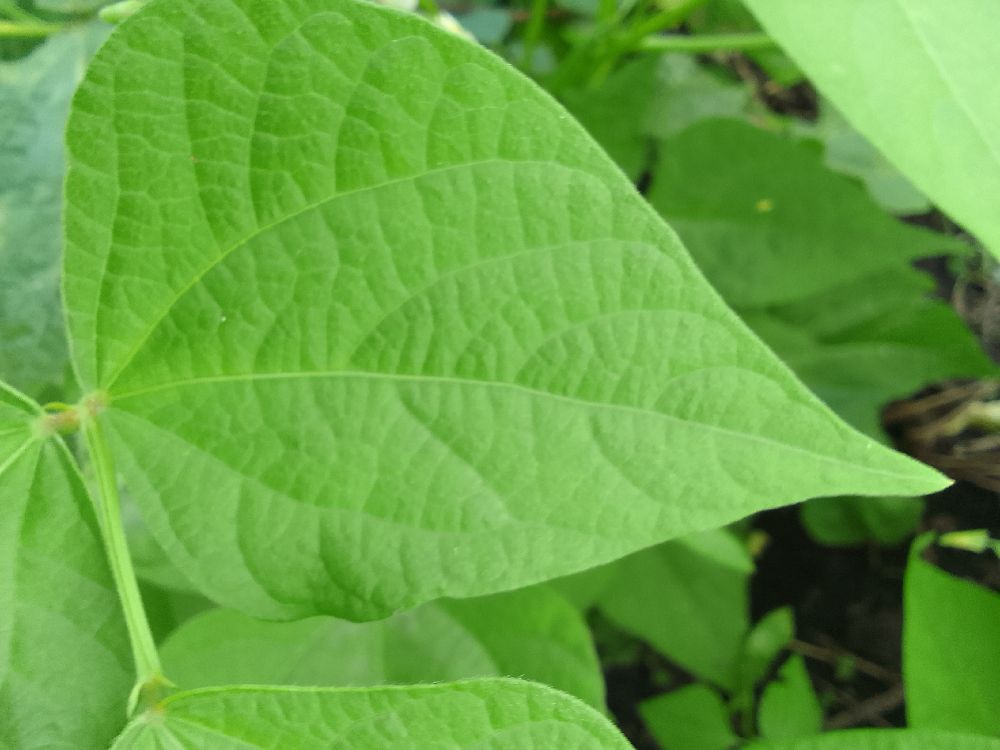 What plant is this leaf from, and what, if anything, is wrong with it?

common bean, healthy
